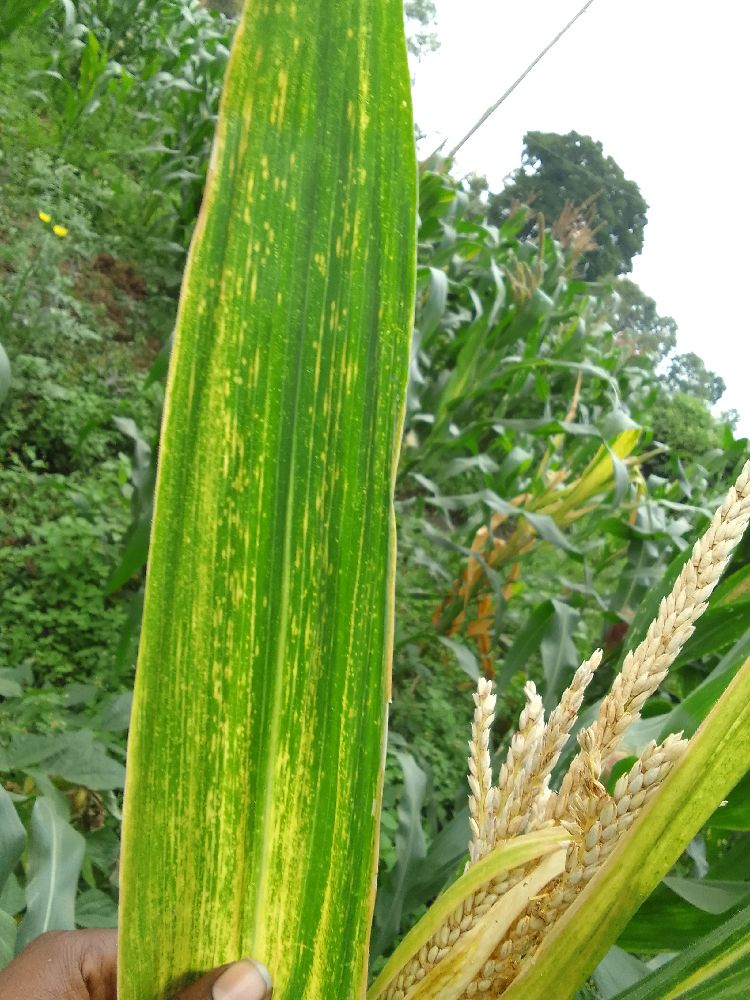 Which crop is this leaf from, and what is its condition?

maize, maize lethal necrosis
